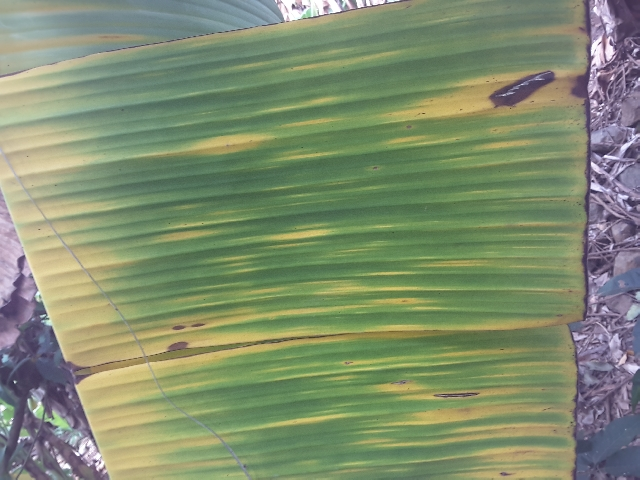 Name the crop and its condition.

banana, fusarium wilt race 1
